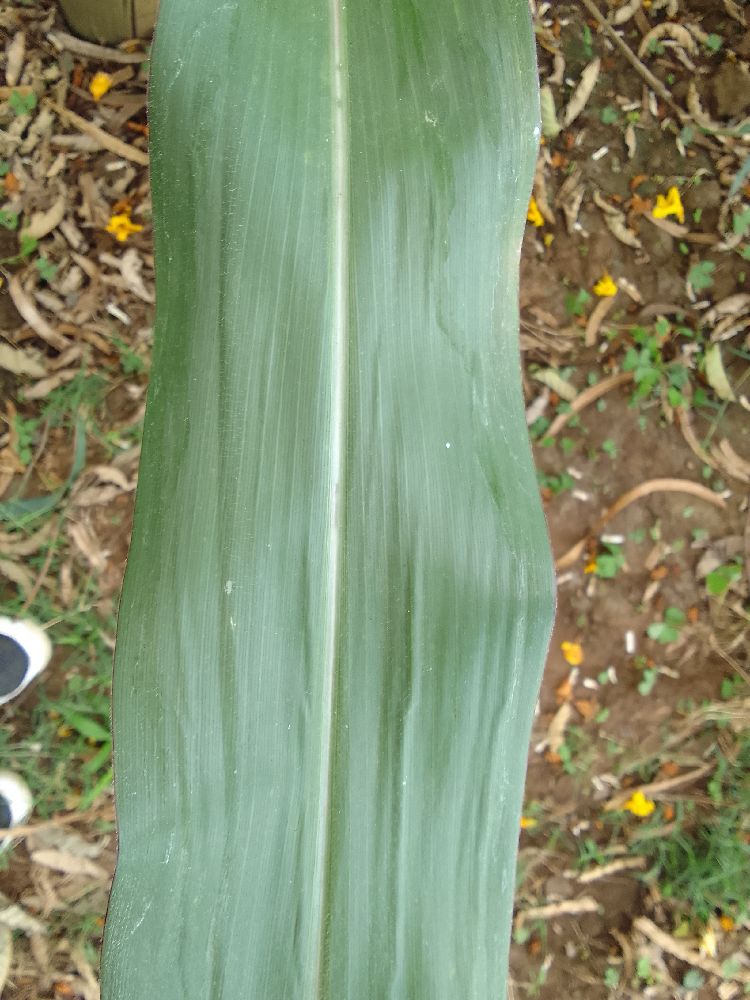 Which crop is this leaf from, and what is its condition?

maize, healthy
